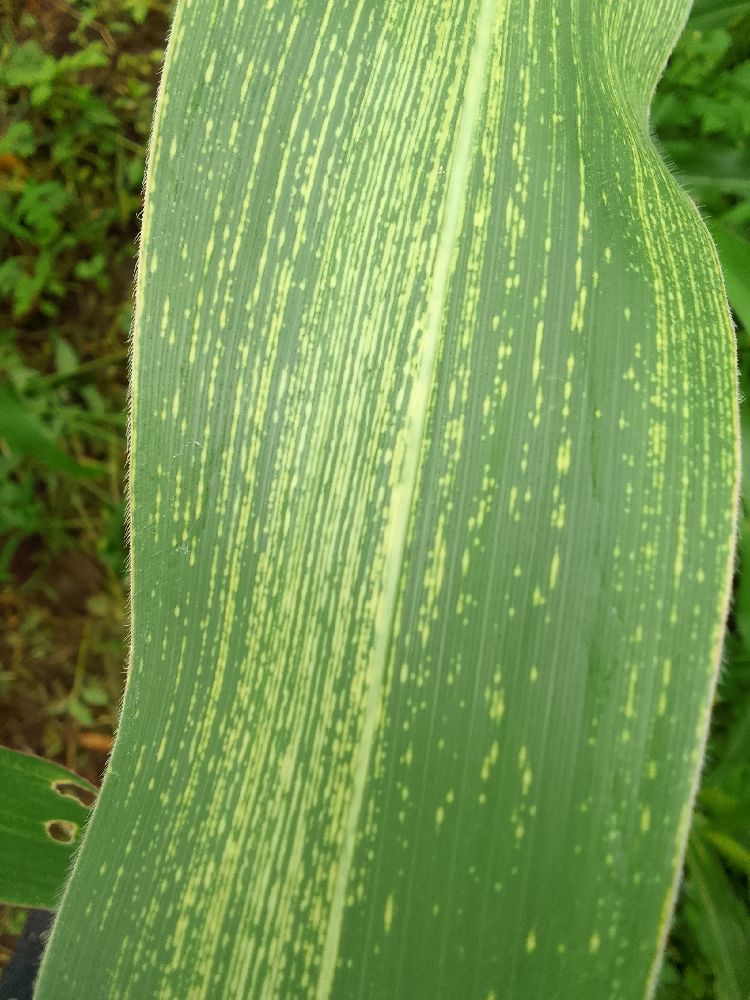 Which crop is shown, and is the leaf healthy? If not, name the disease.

maize, maize streak virus
